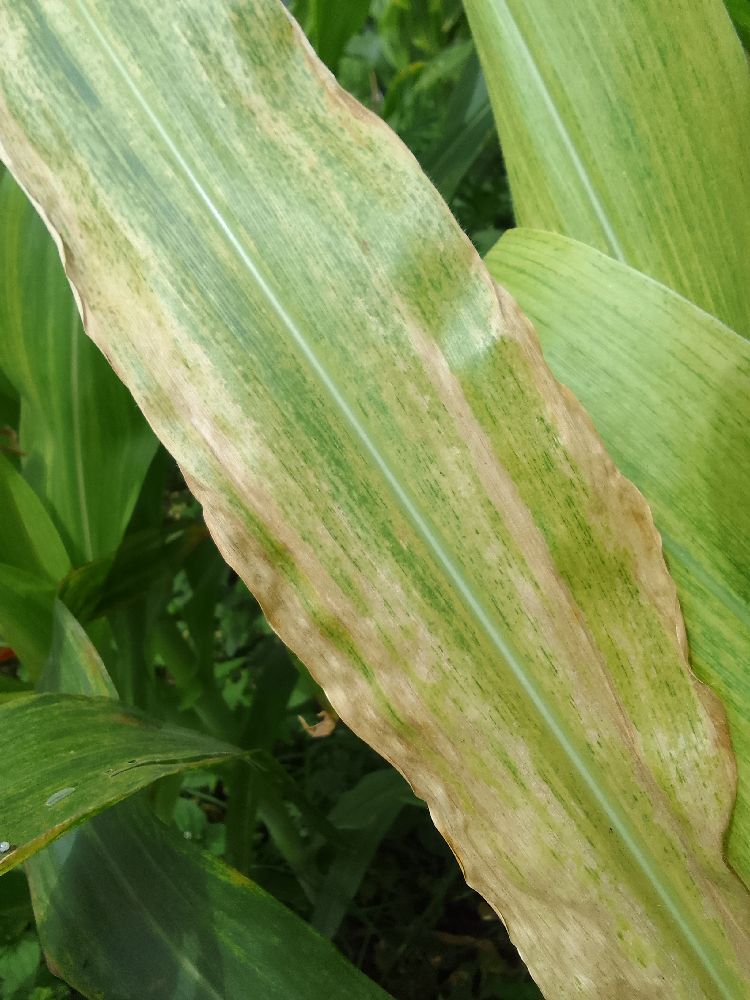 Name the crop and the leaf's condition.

maize, maize lethal necrosis
